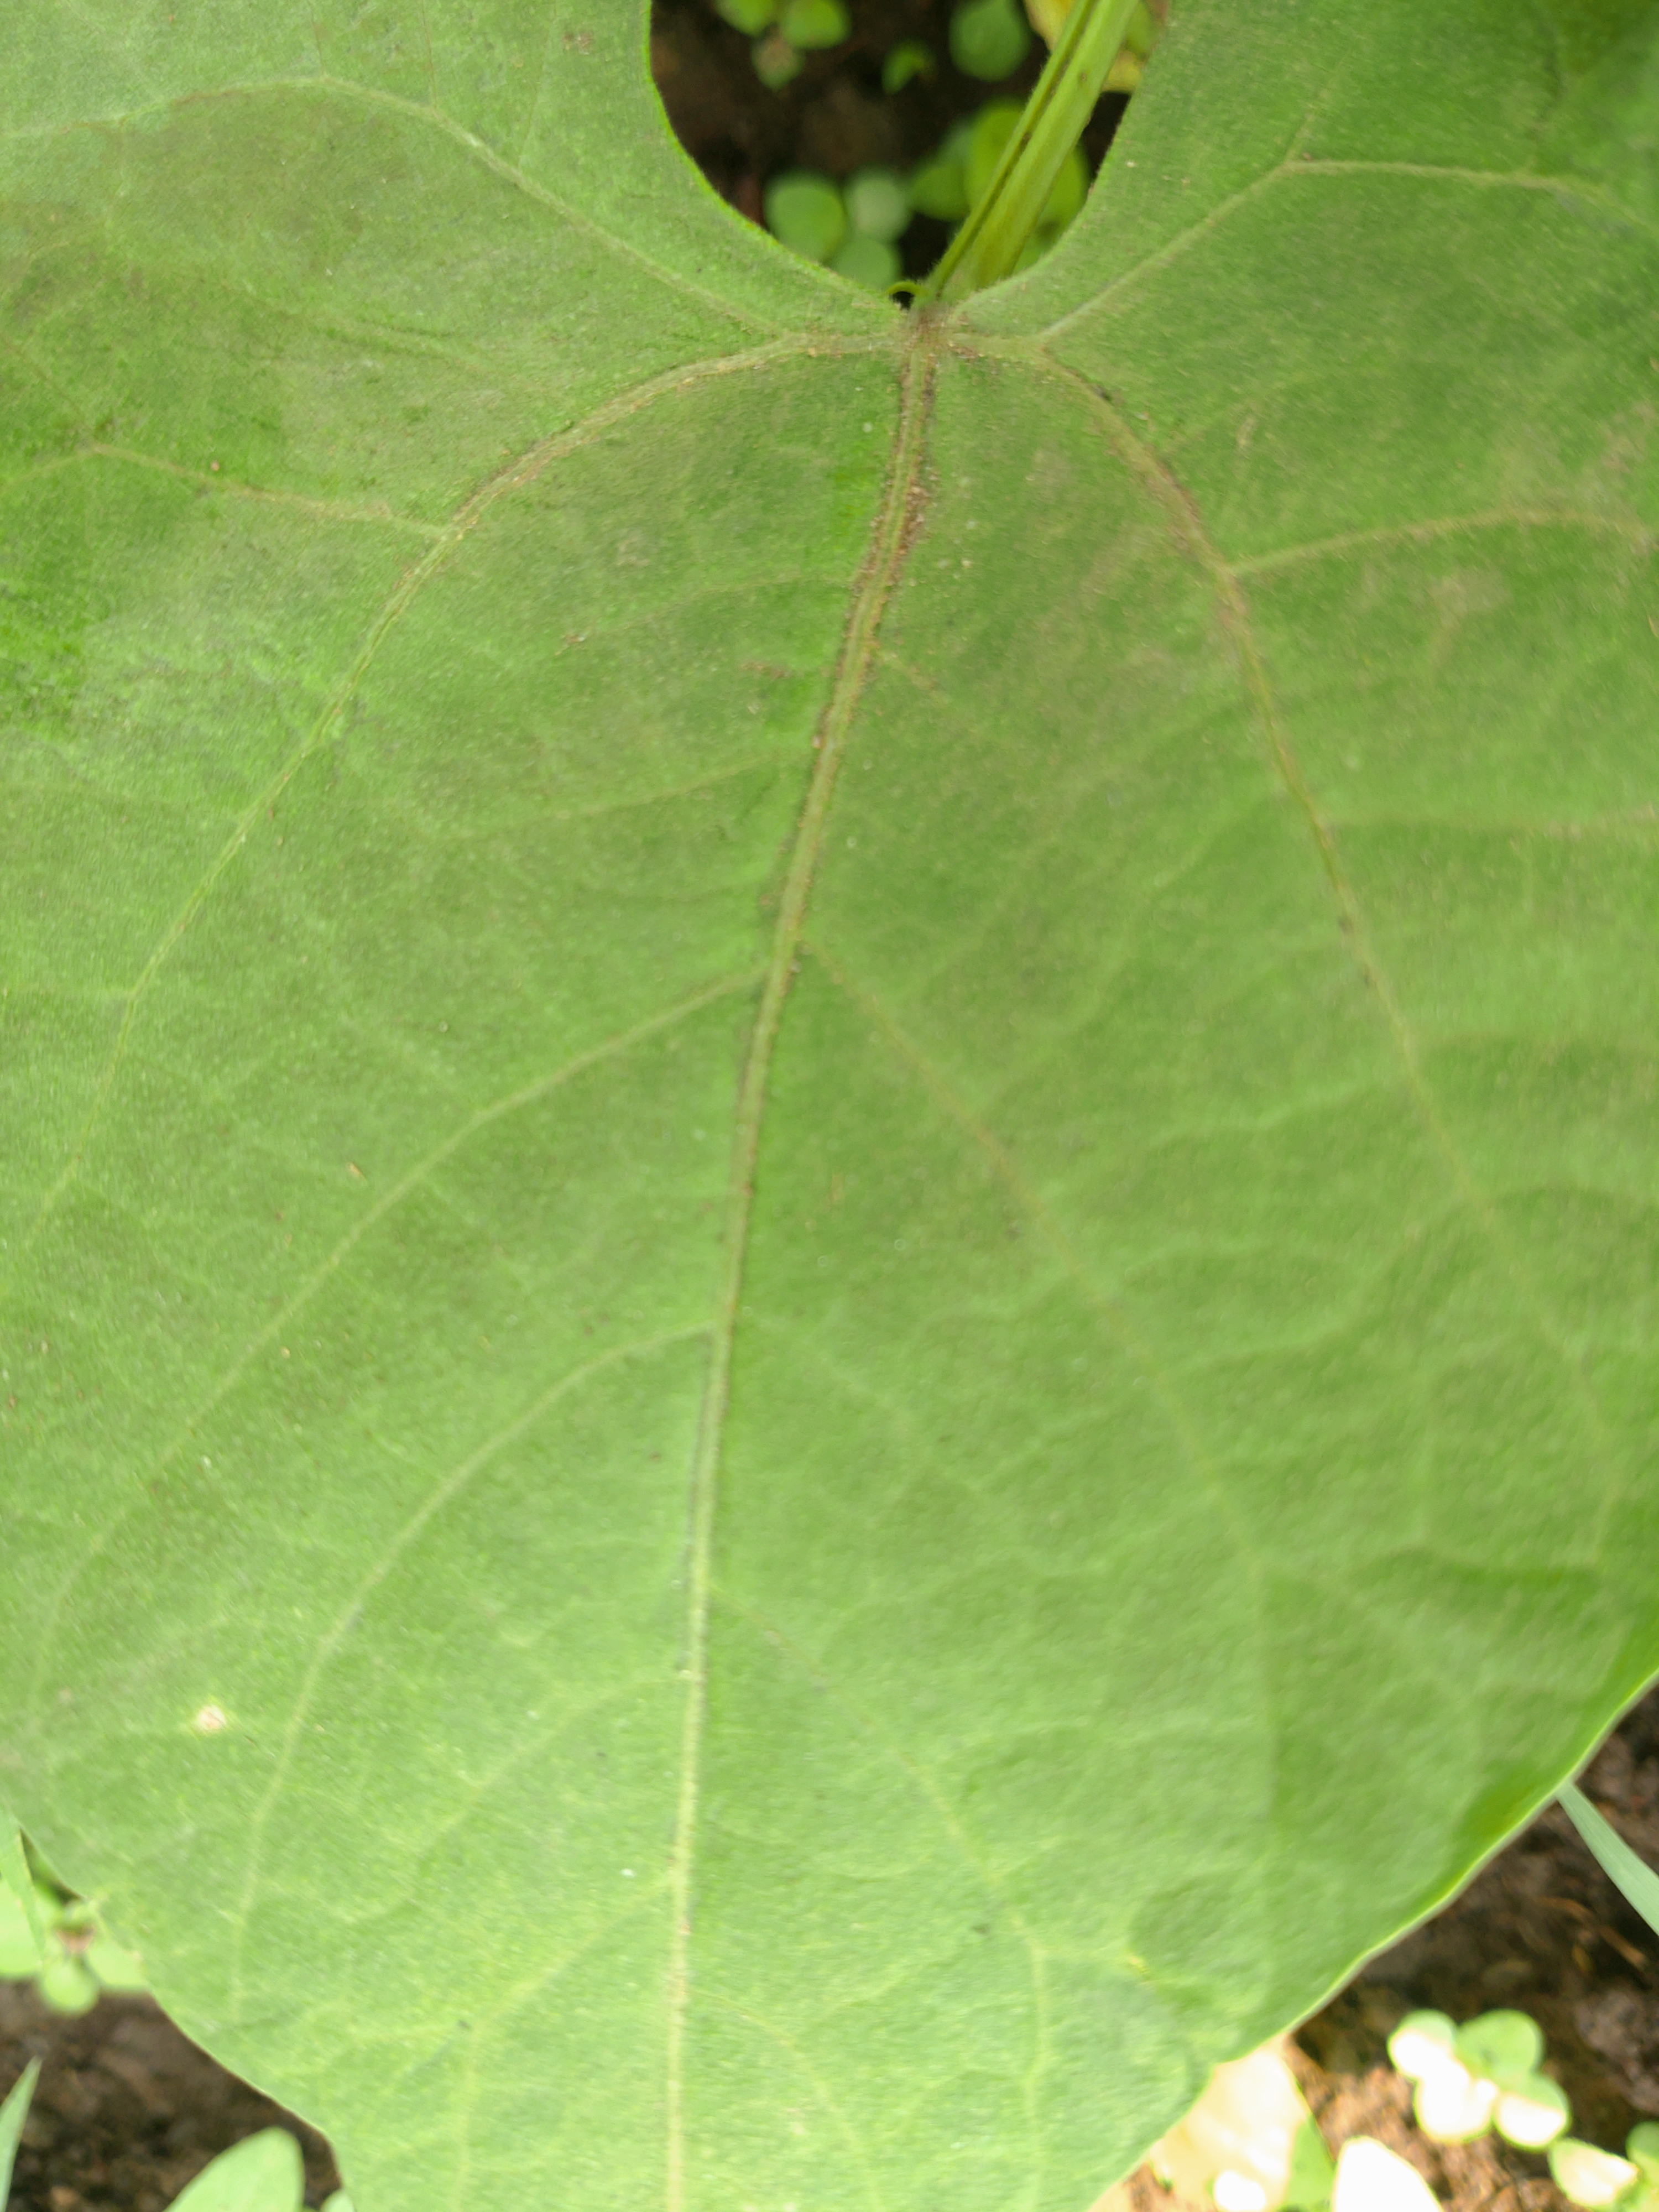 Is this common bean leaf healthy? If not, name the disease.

healthy
